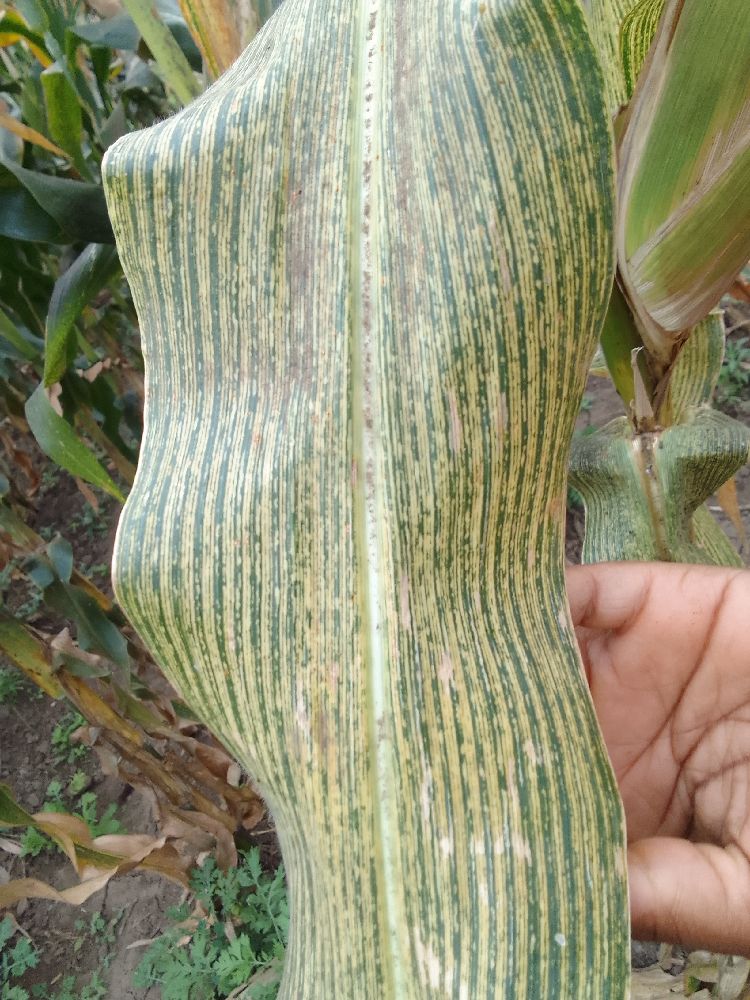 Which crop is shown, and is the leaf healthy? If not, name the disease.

maize, maize streak virus
